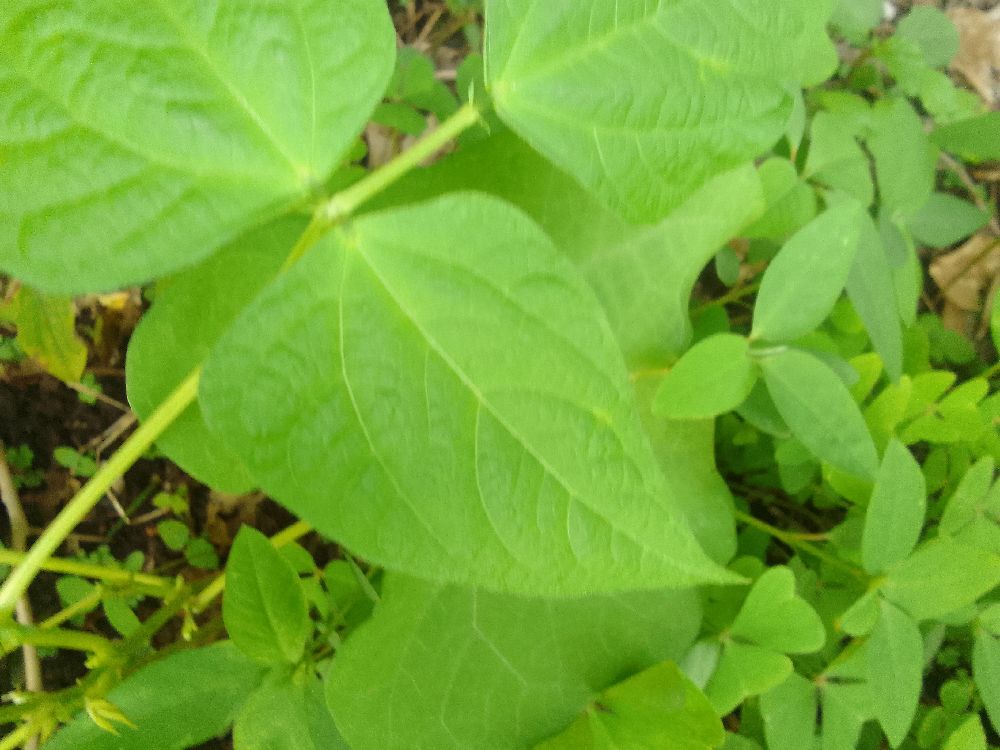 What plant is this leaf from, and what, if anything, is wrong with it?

common bean, healthy
